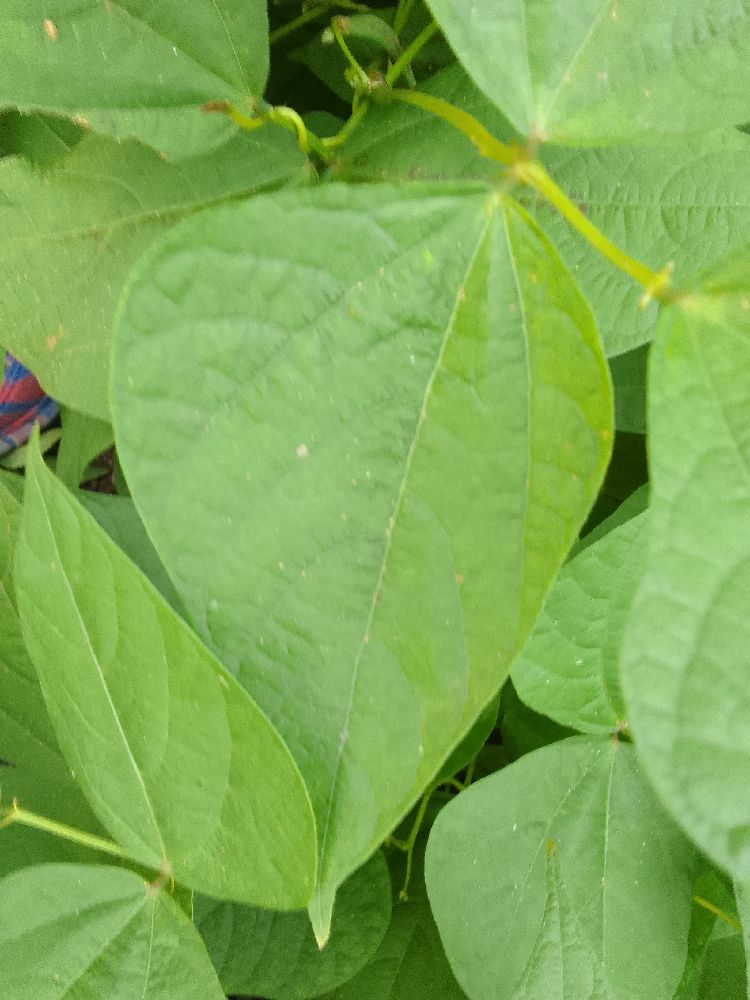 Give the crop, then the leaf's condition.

common bean, healthy
